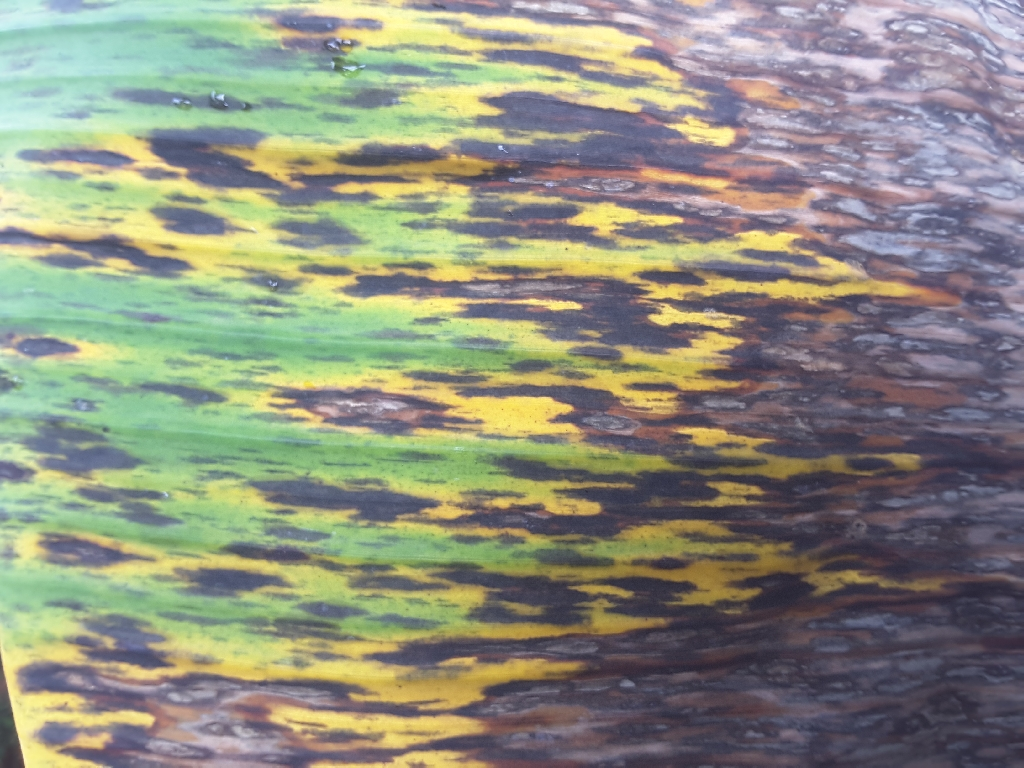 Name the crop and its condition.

banana, black sigatoka
